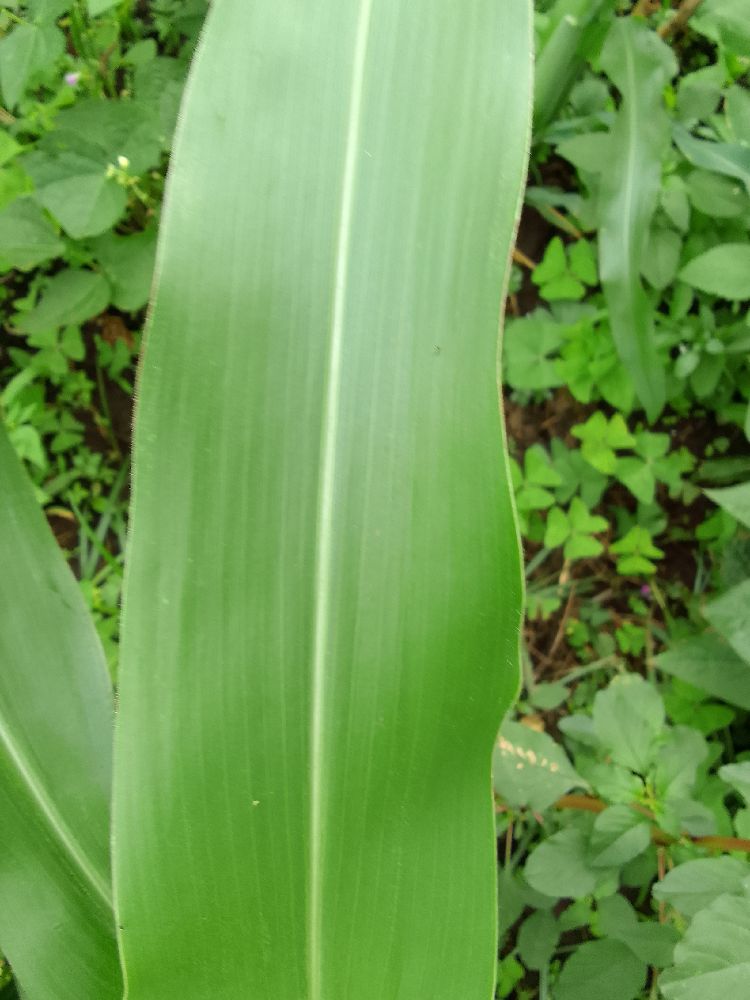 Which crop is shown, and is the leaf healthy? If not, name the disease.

maize, healthy
